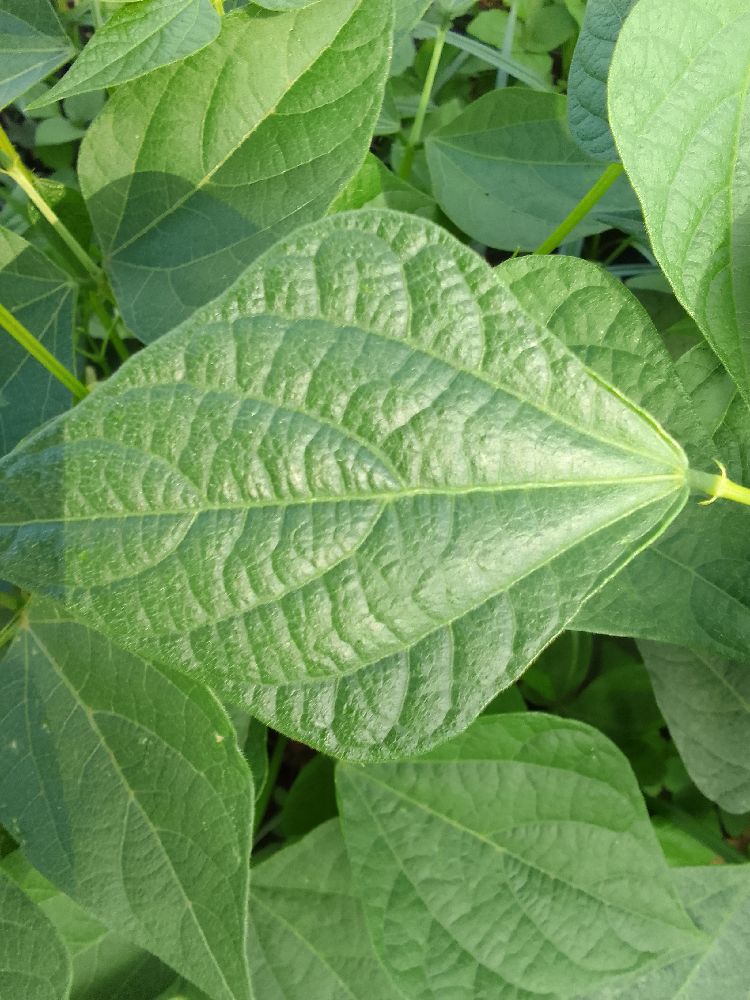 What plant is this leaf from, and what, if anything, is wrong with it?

common bean, healthy
